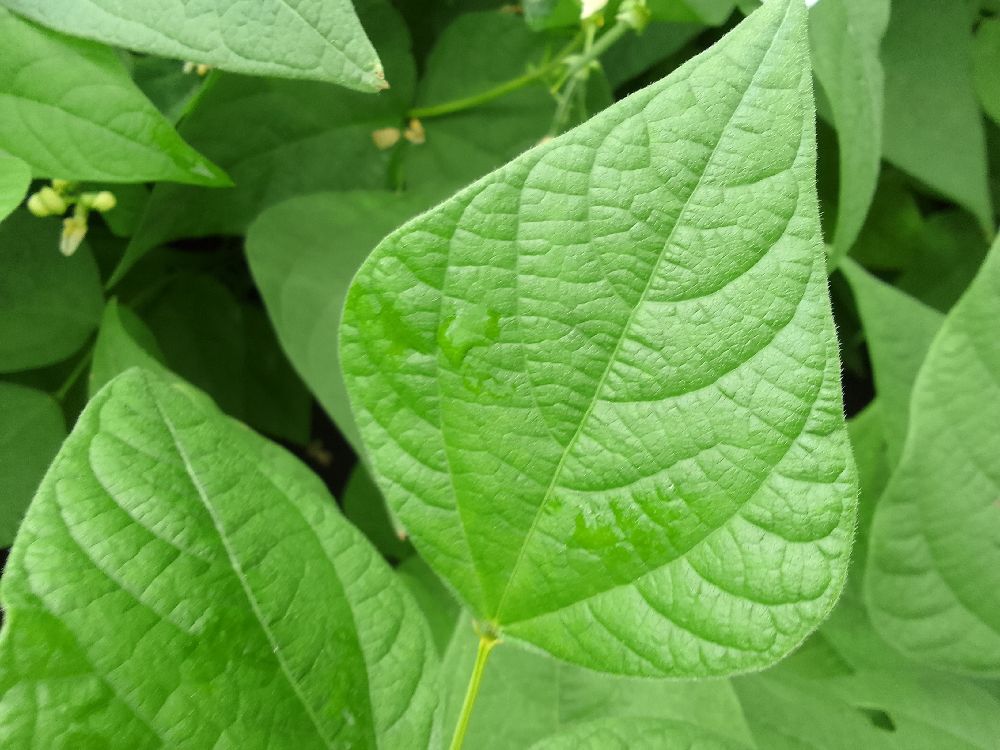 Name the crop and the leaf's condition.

common bean, healthy
